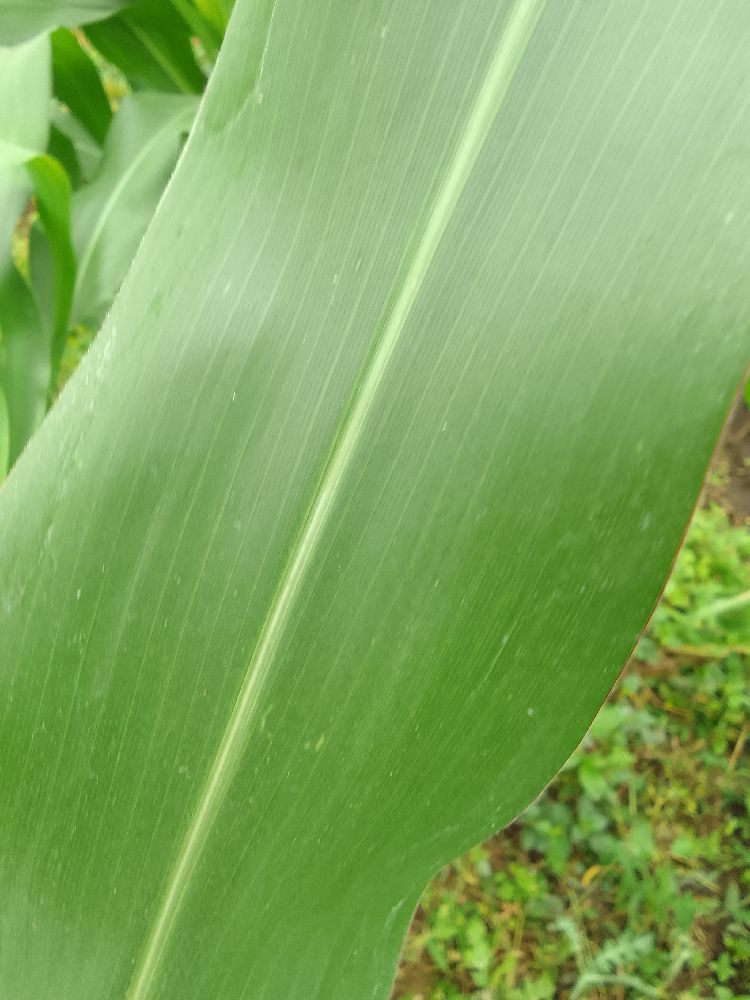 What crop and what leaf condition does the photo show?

maize, healthy
